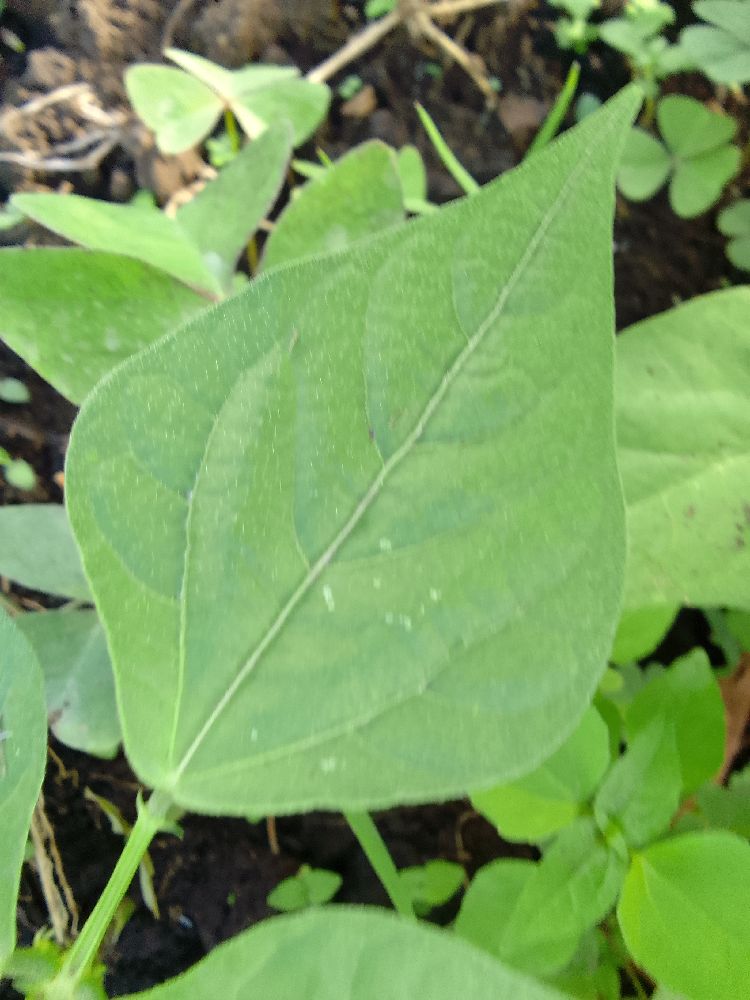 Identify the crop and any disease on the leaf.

common bean, healthy
